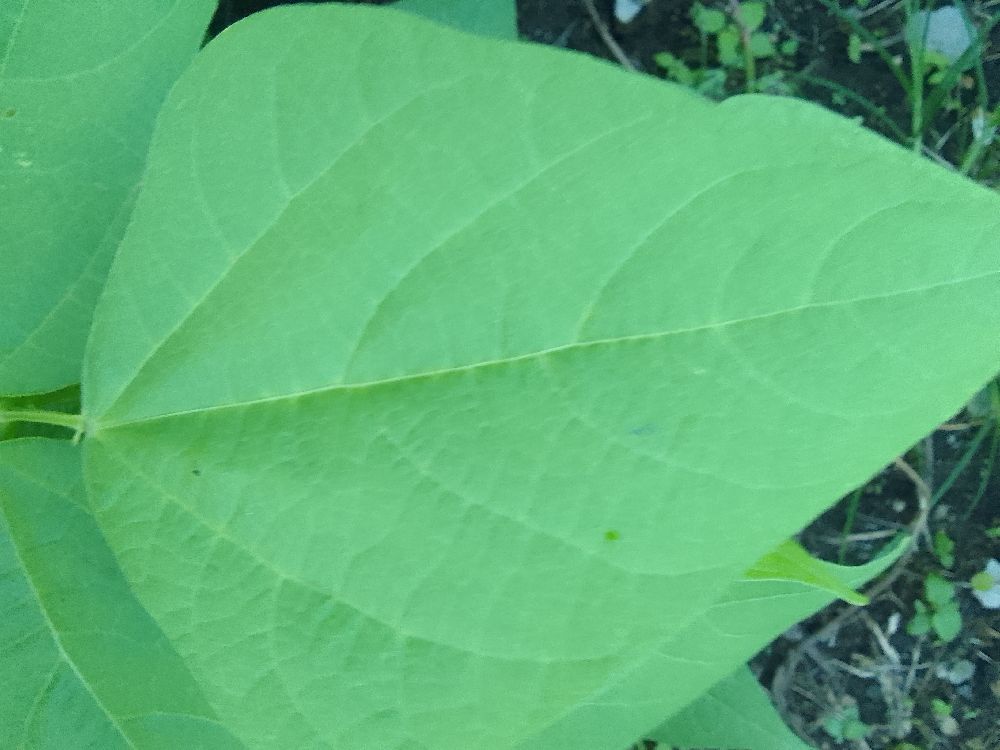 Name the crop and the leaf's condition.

common bean, healthy
